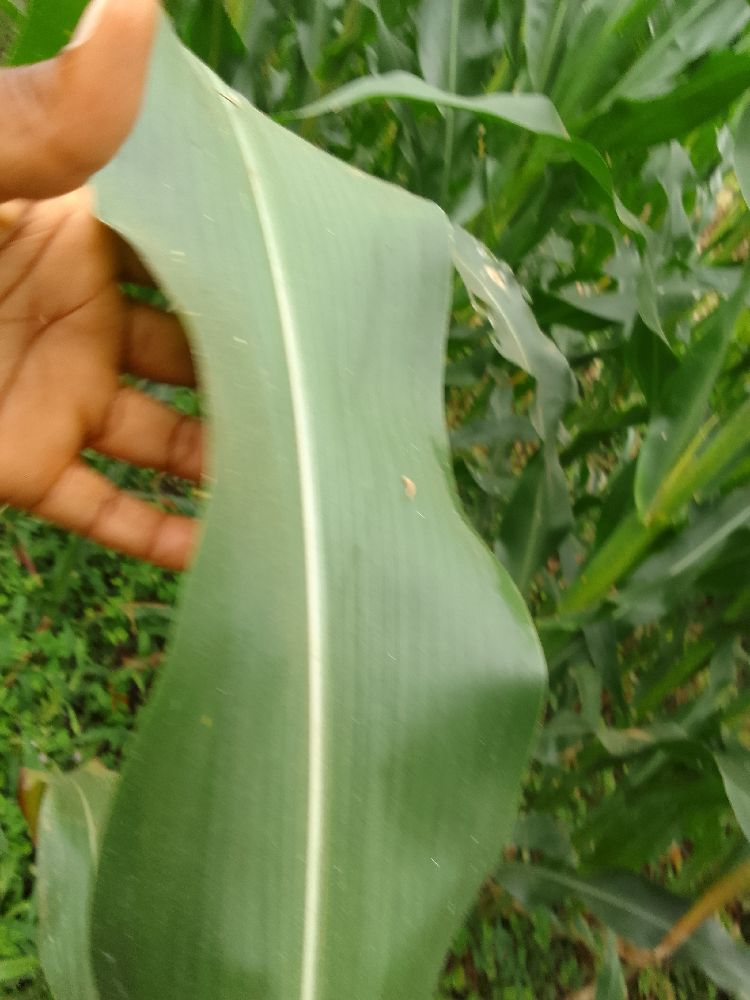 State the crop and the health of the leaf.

maize, healthy
